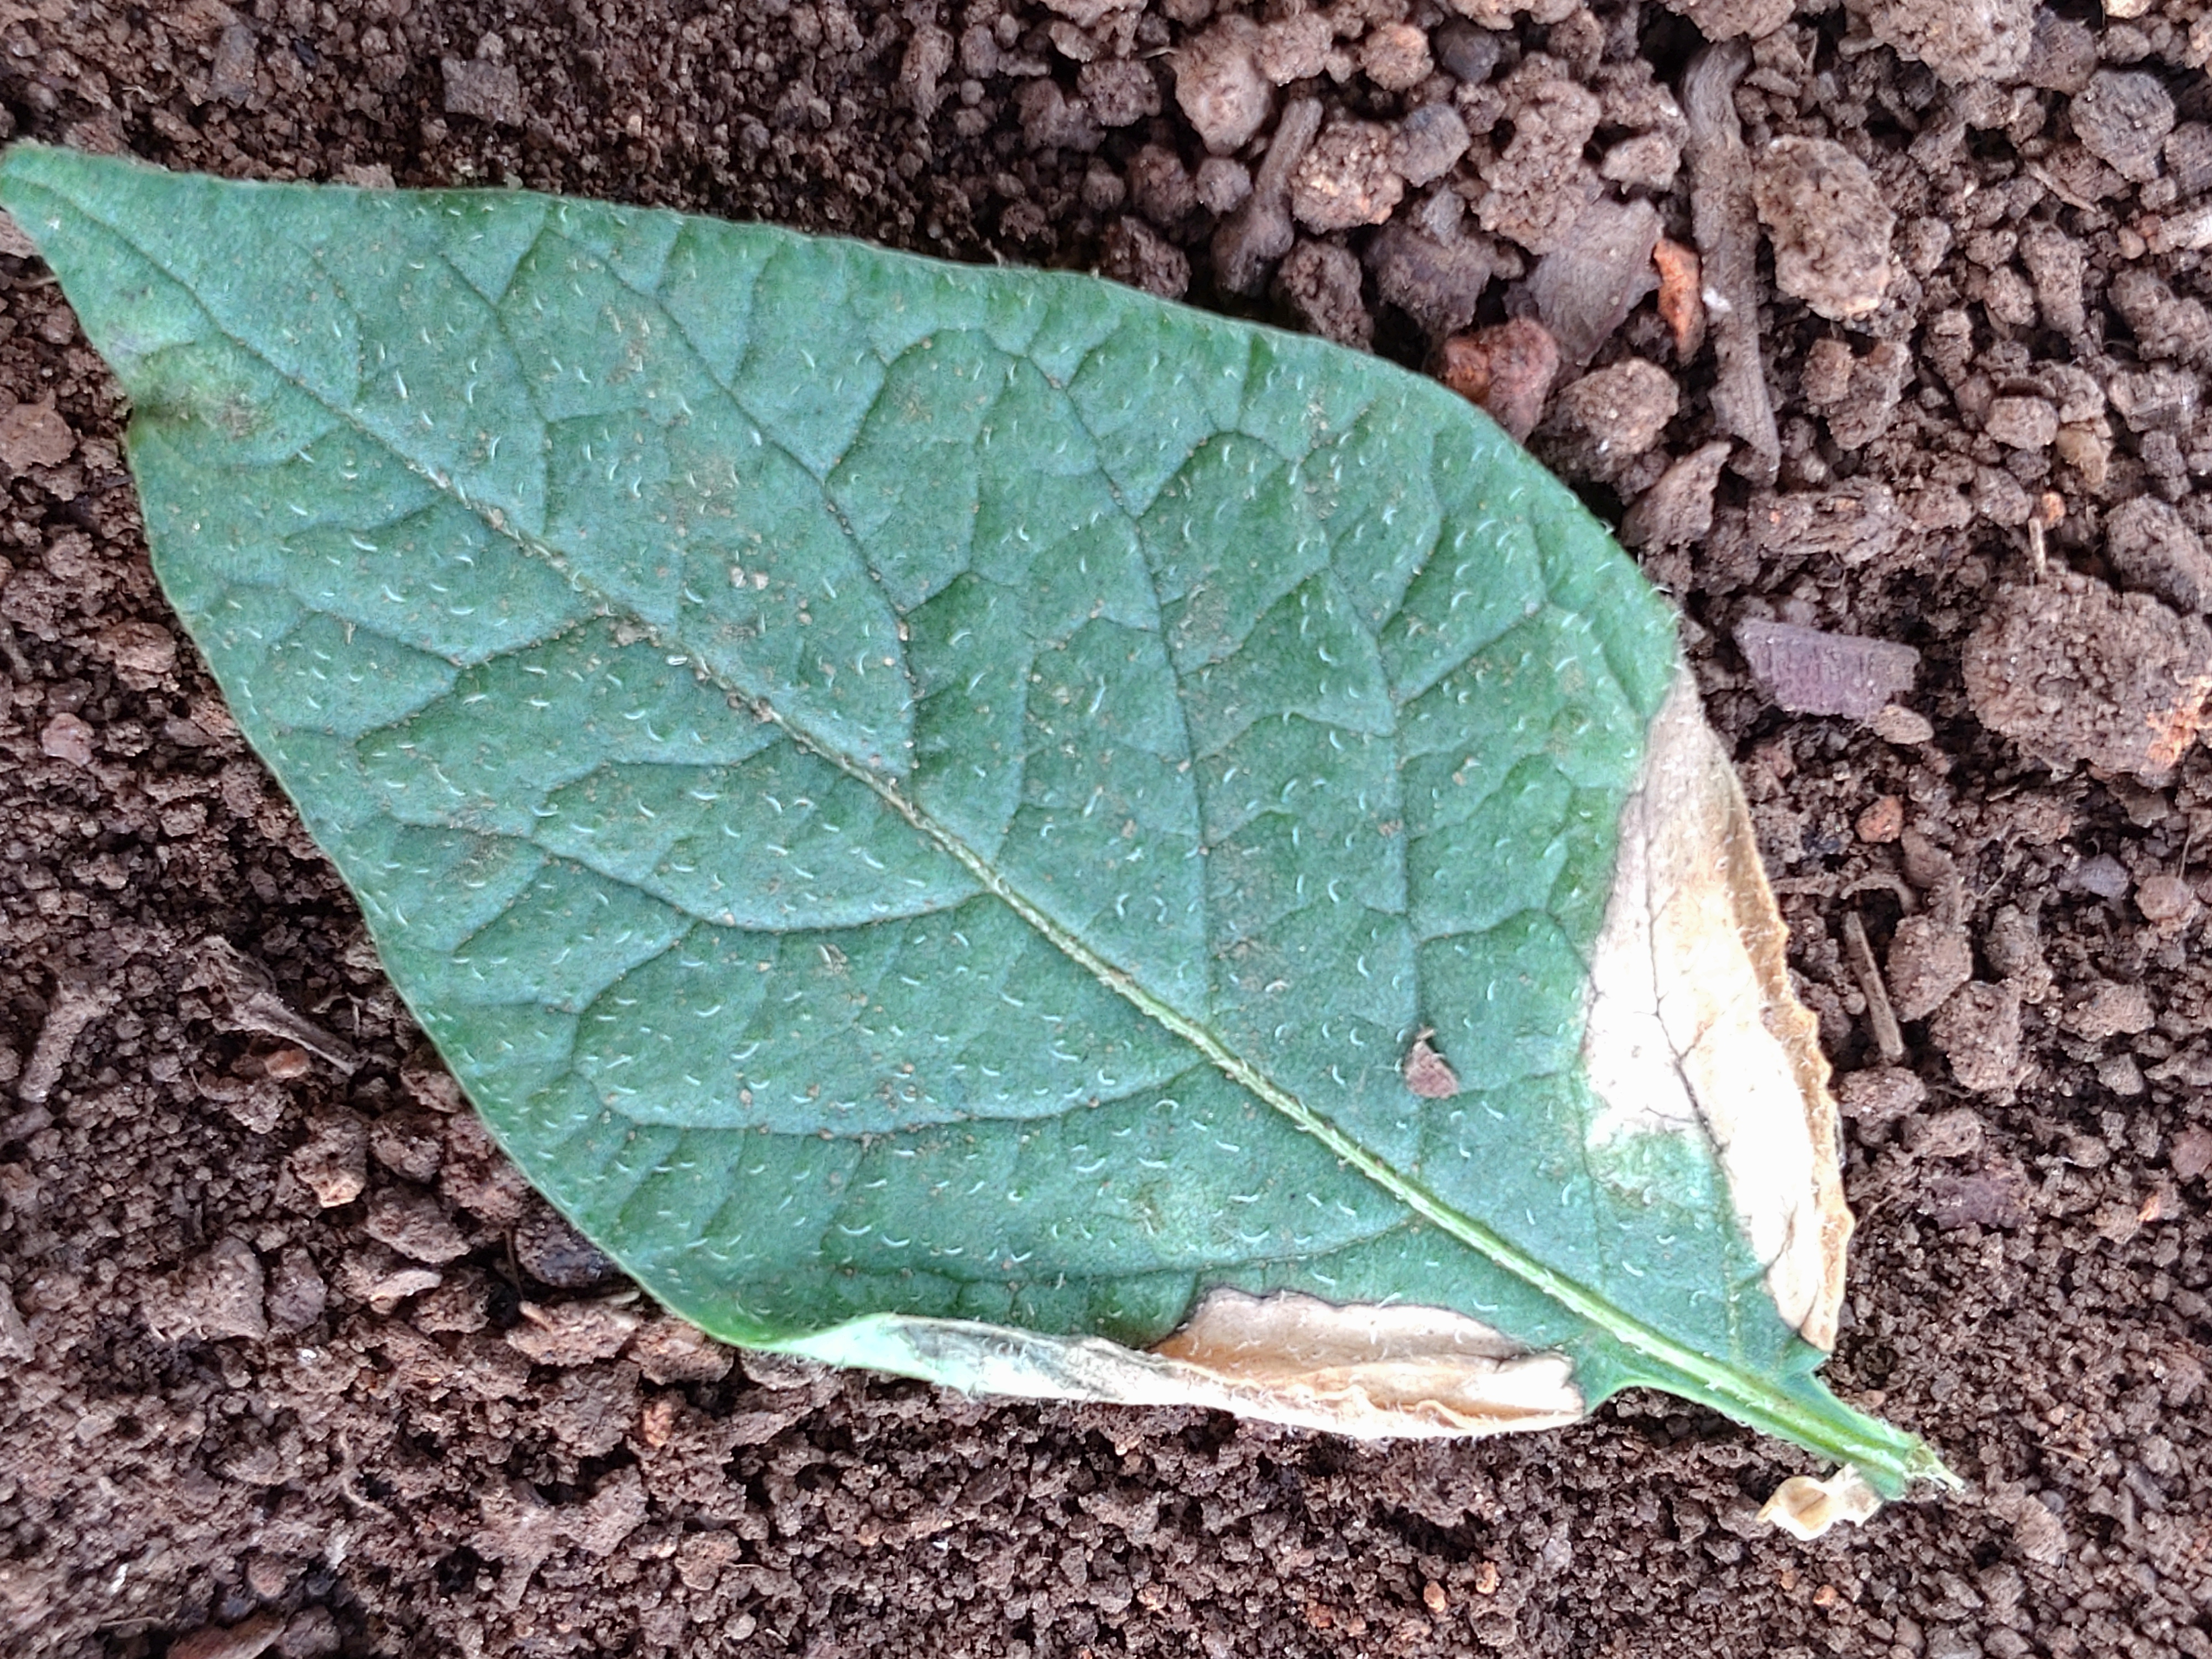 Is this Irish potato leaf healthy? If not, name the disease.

early blight
